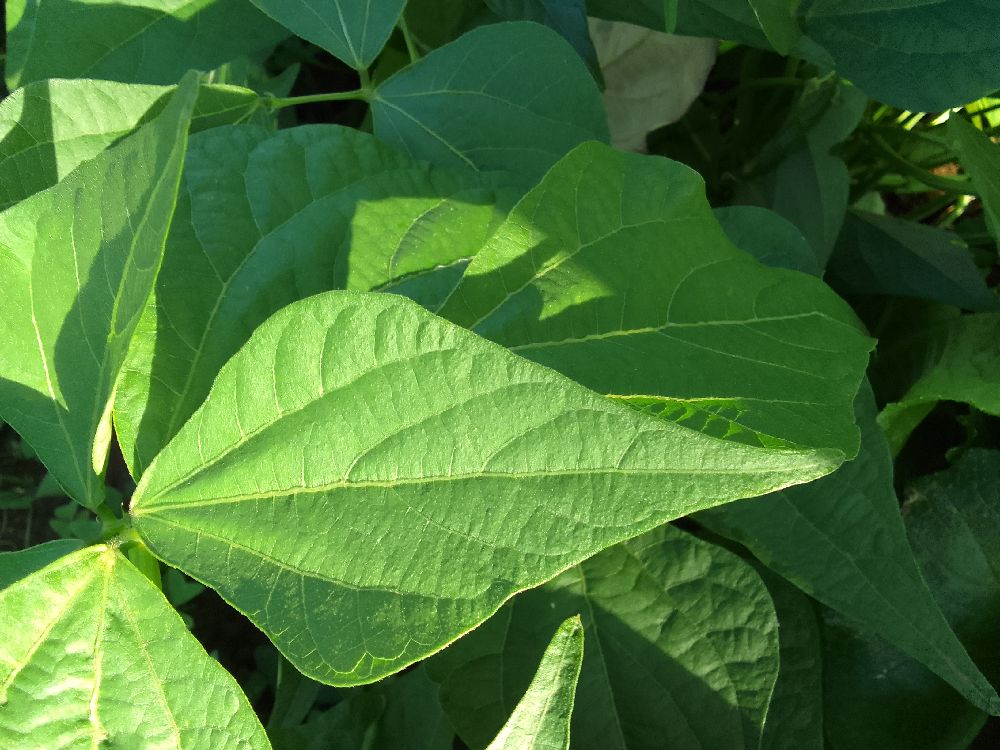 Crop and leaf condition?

common bean, healthy
